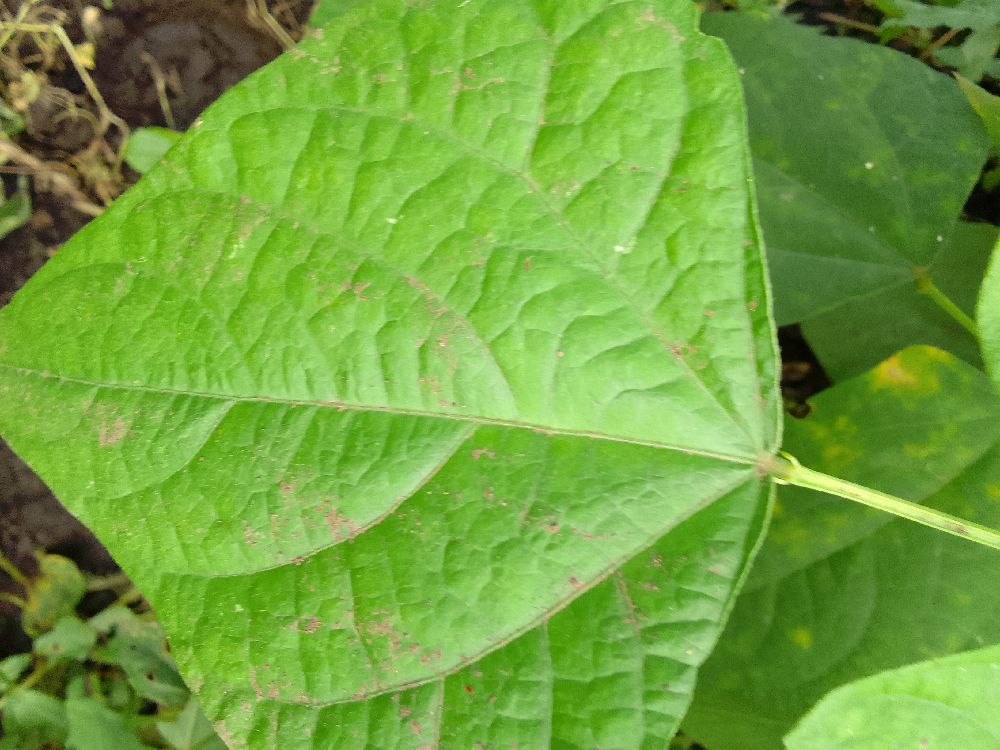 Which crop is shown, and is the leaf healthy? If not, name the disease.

common bean, healthy
